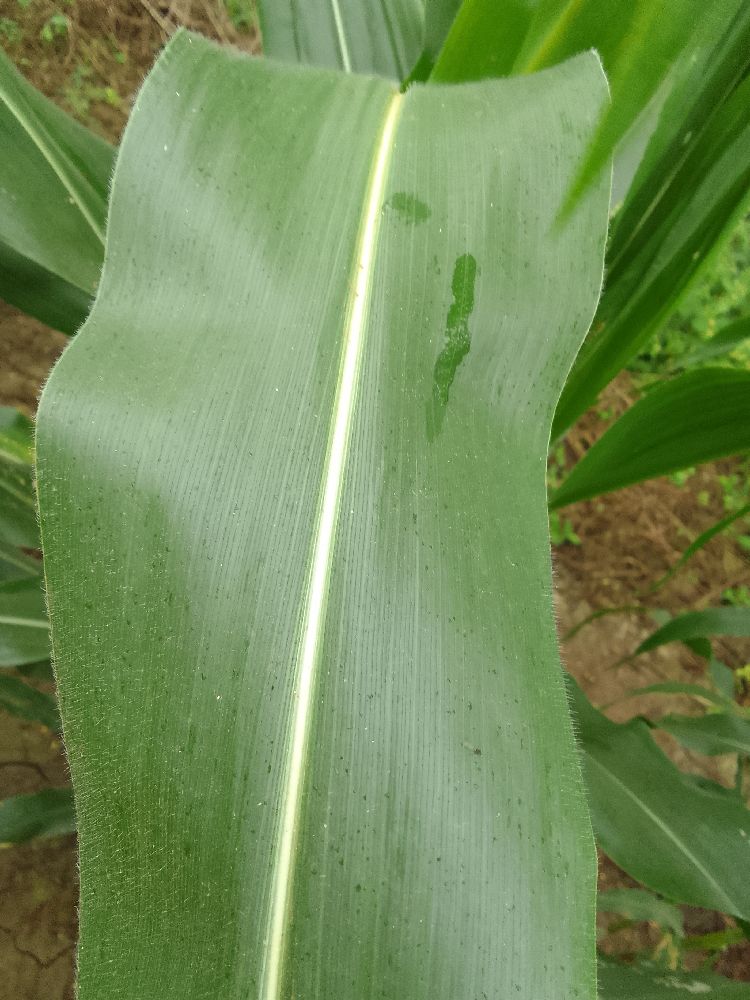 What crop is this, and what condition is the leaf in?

maize, healthy
